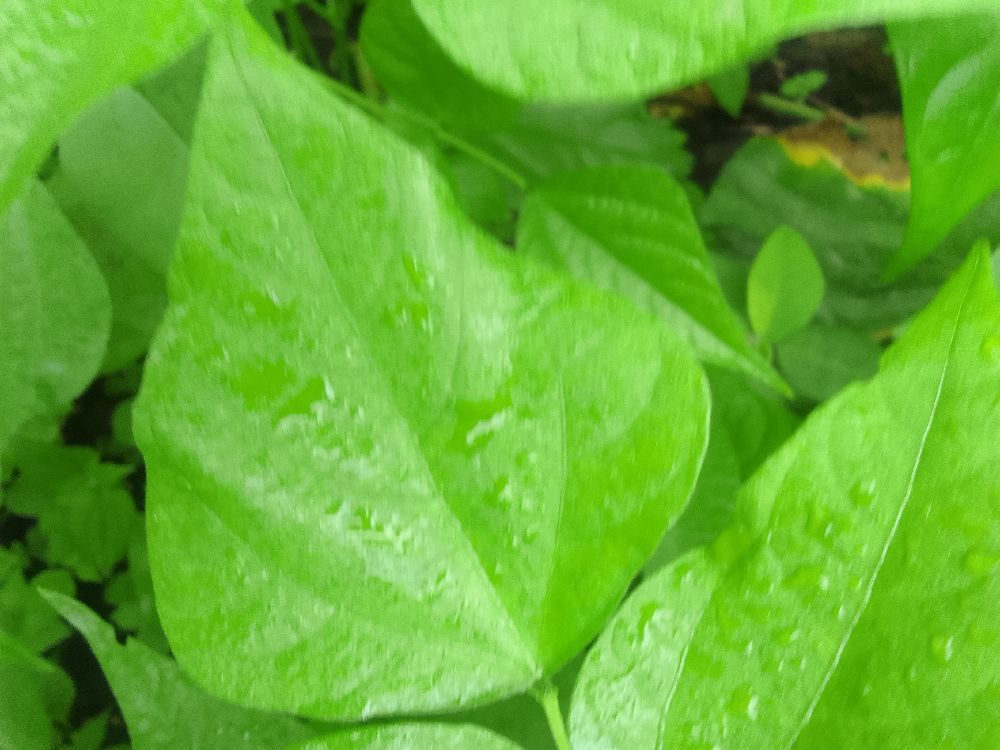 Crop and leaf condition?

common bean, healthy
